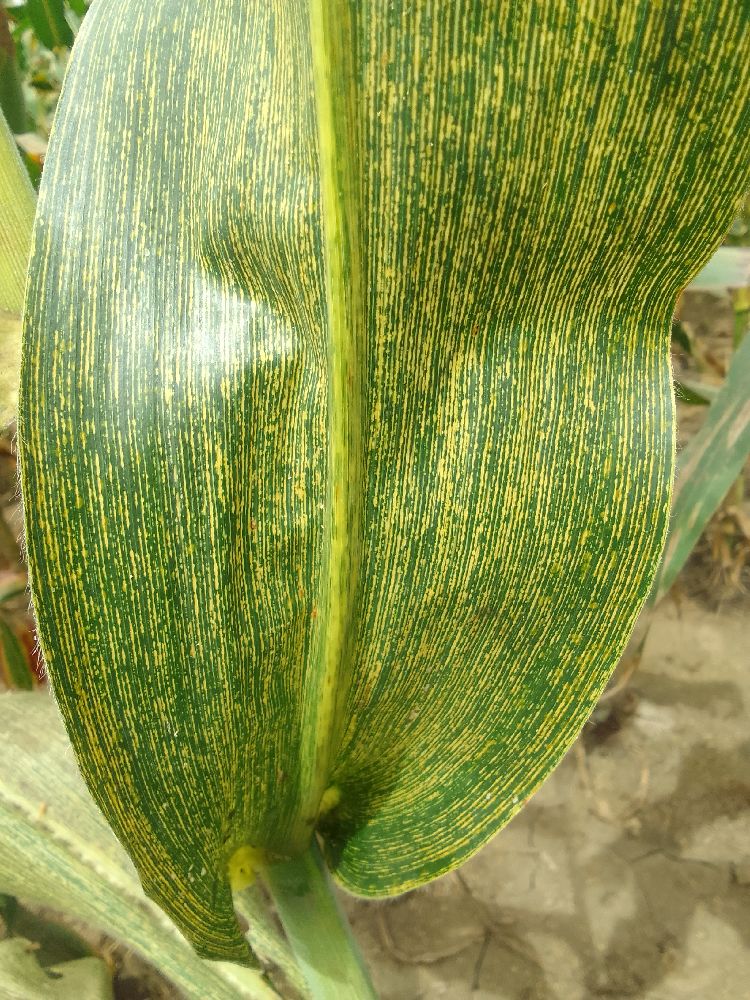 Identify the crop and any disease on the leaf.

maize, maize streak virus
